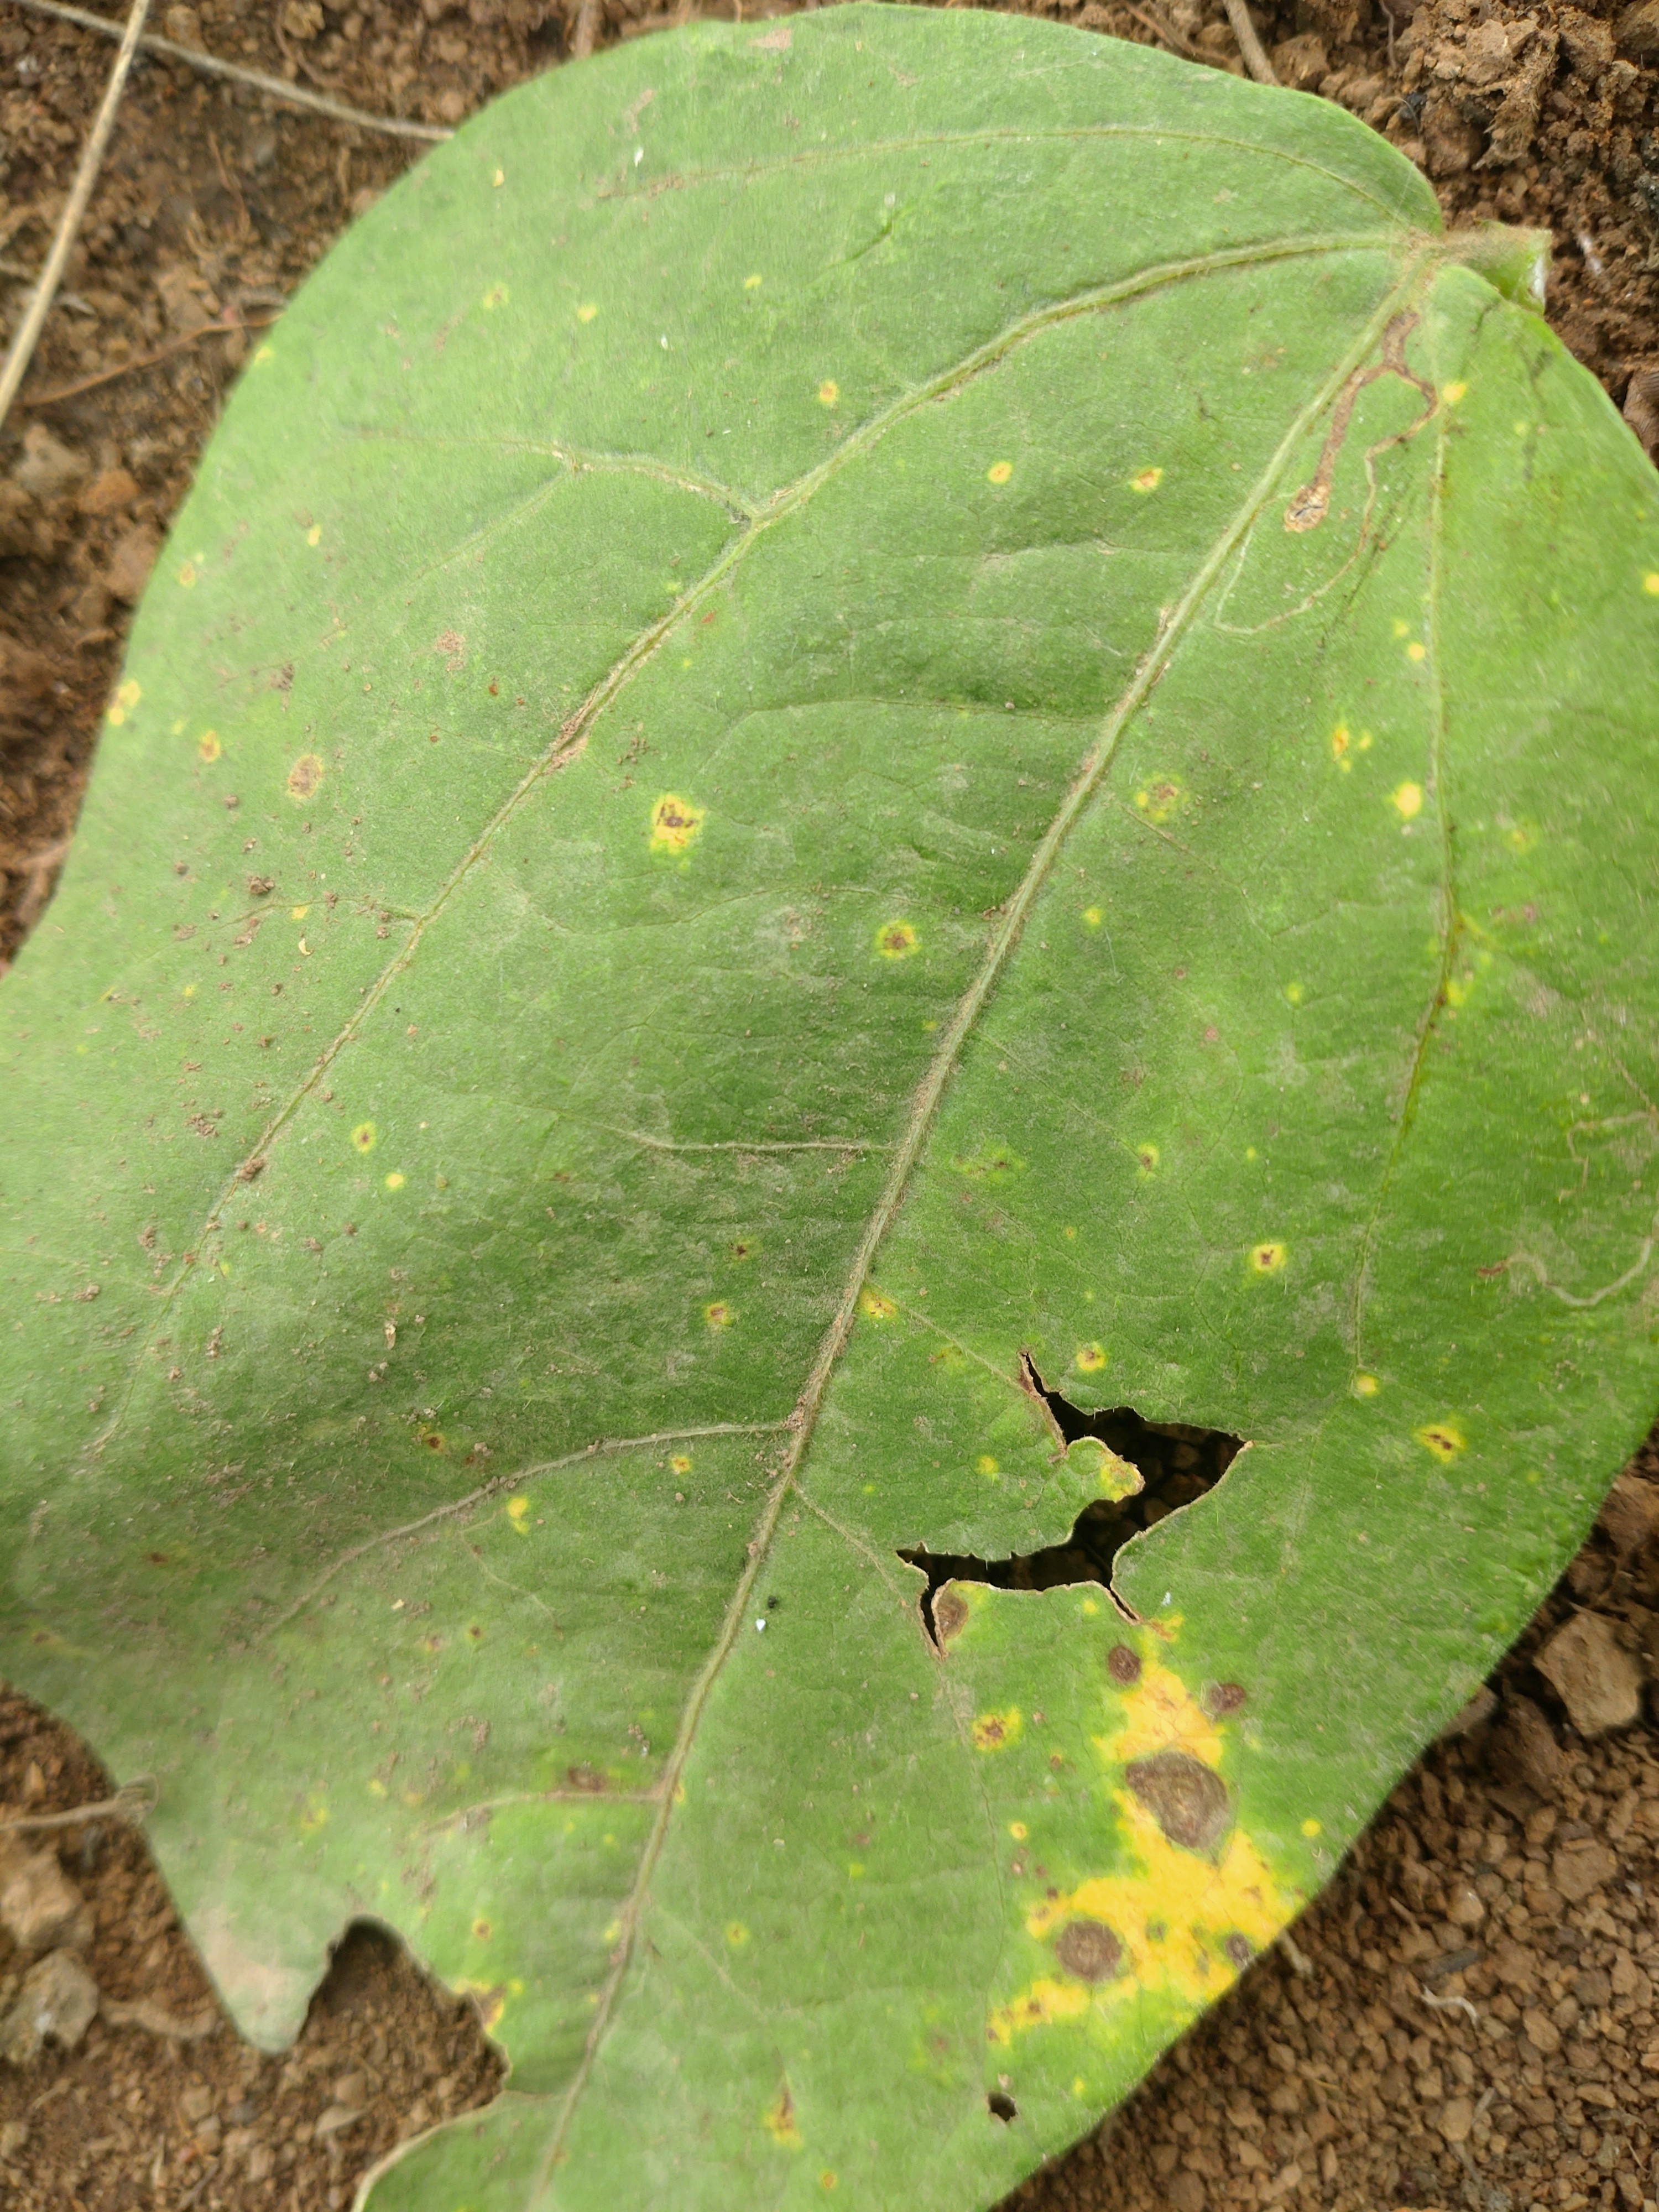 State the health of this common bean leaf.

rust
